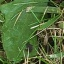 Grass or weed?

structured weed
